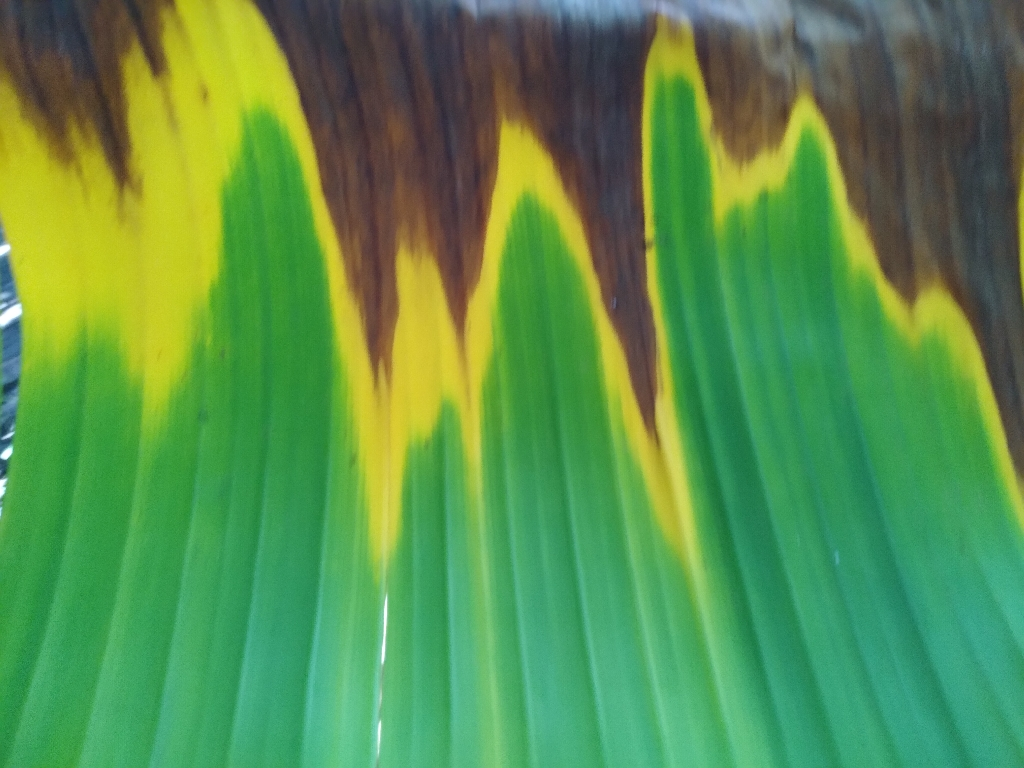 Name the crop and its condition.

banana, fusarium wilt race 1
